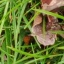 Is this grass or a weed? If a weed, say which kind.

grass
